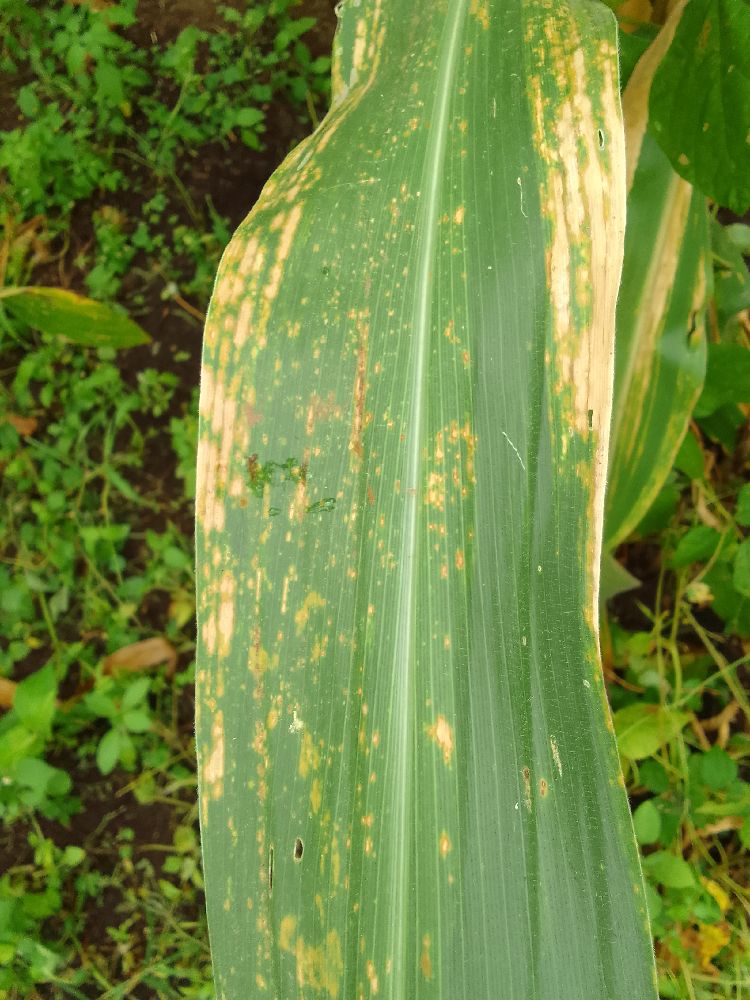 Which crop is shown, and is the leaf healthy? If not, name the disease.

maize, maize lethal necrosis
